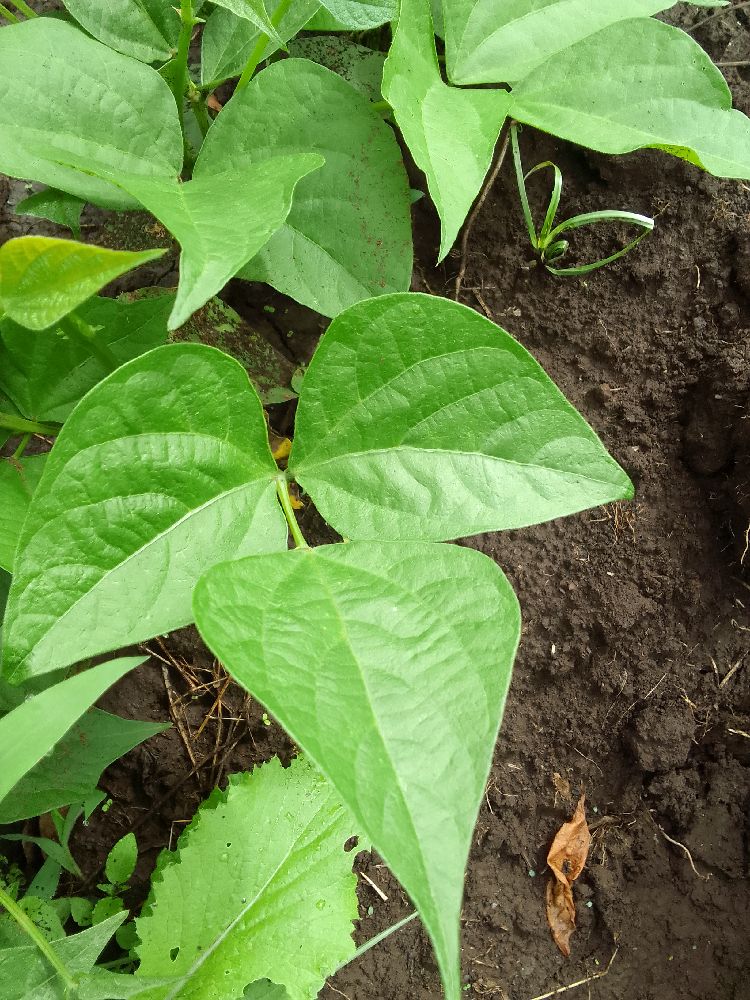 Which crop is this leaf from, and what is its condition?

common bean, healthy
